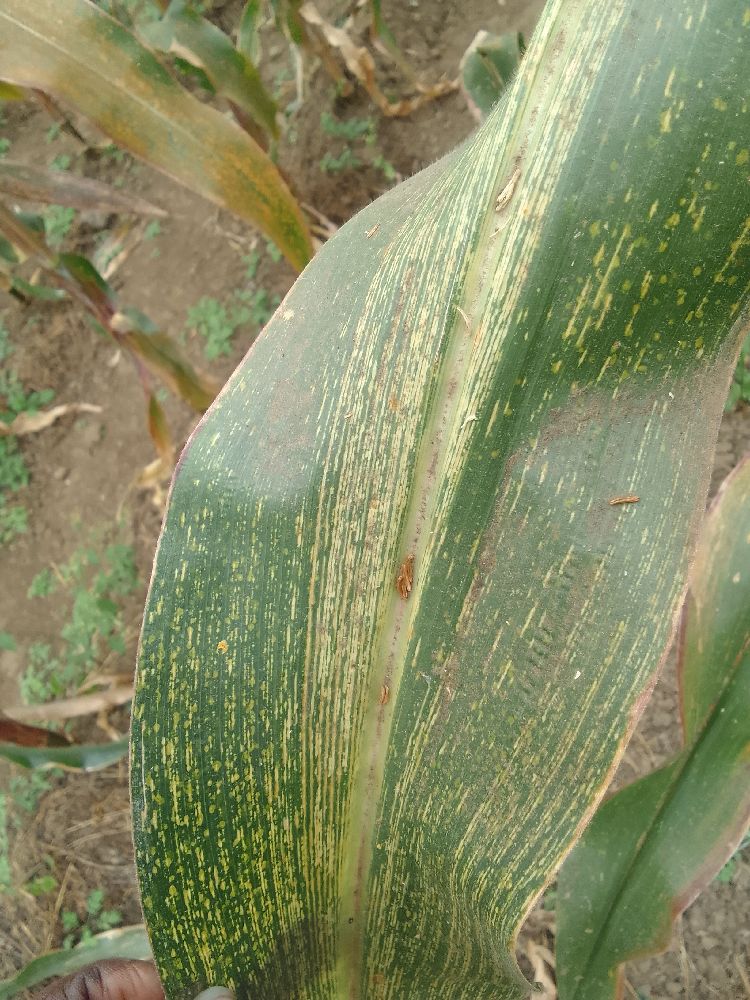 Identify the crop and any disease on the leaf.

maize, maize streak virus
